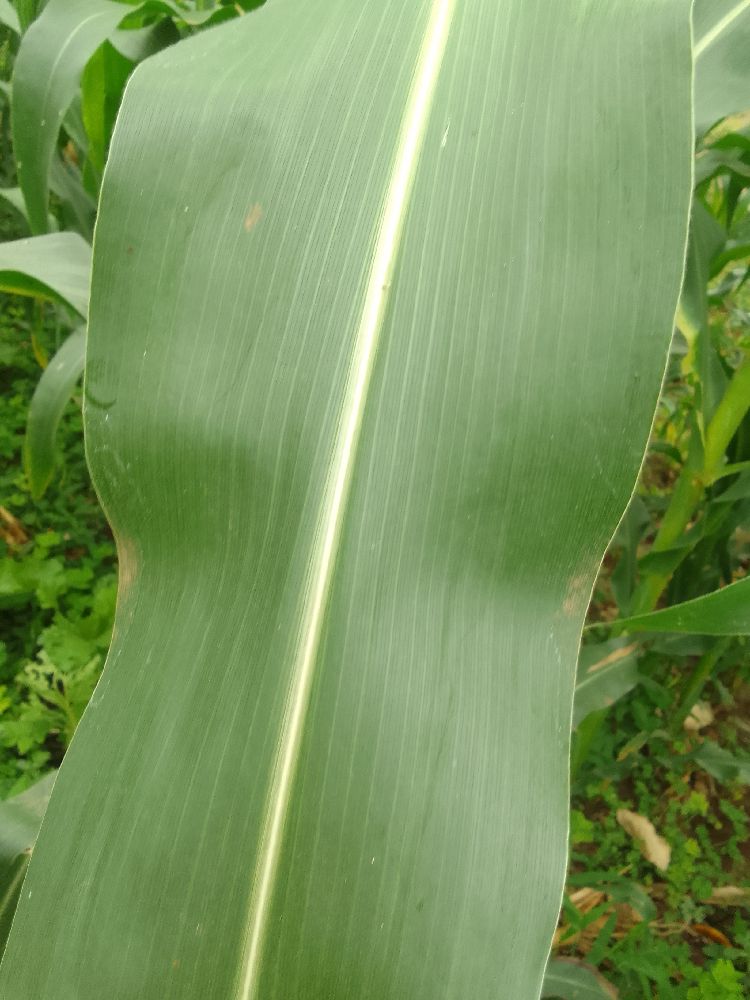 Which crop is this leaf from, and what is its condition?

maize, healthy
